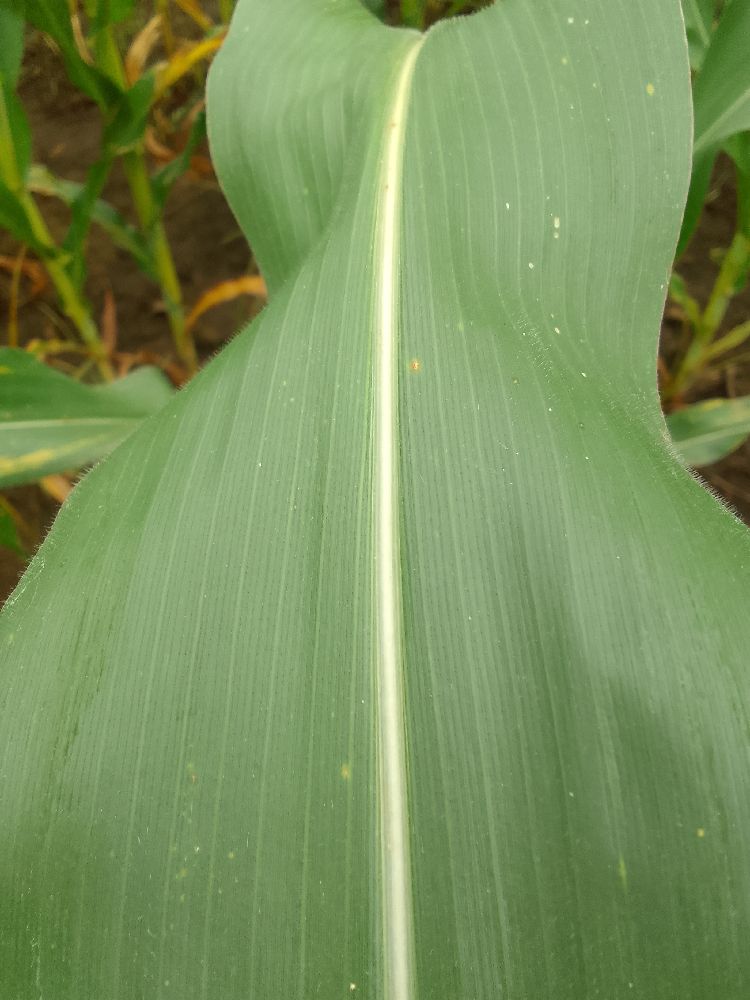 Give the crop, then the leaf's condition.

maize, healthy
